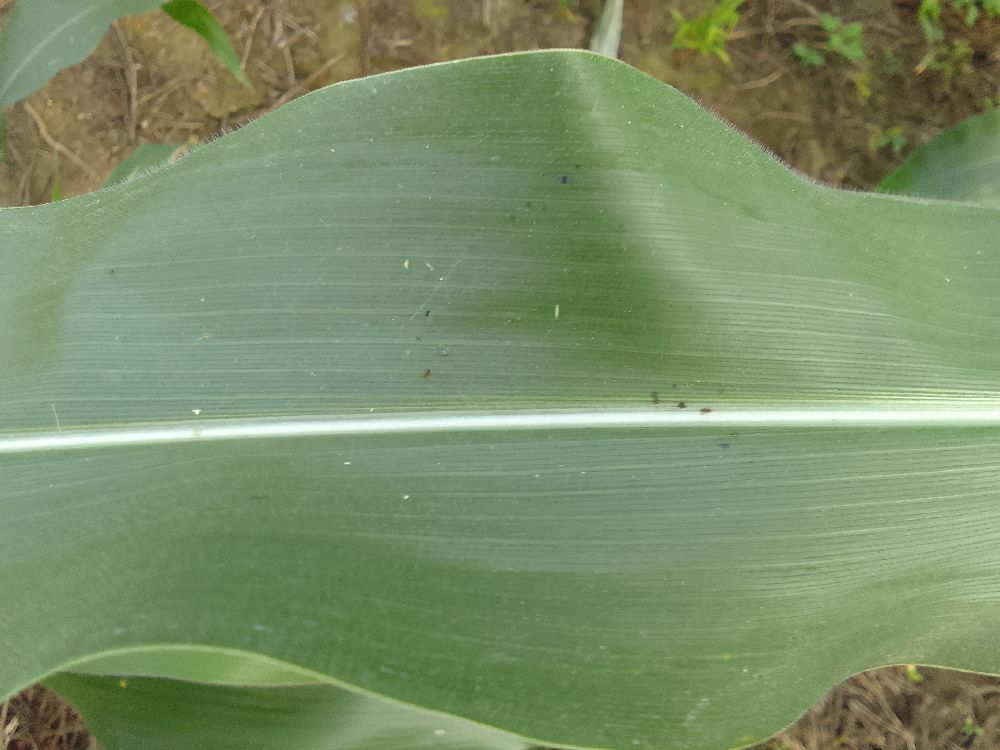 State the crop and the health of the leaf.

maize, healthy
